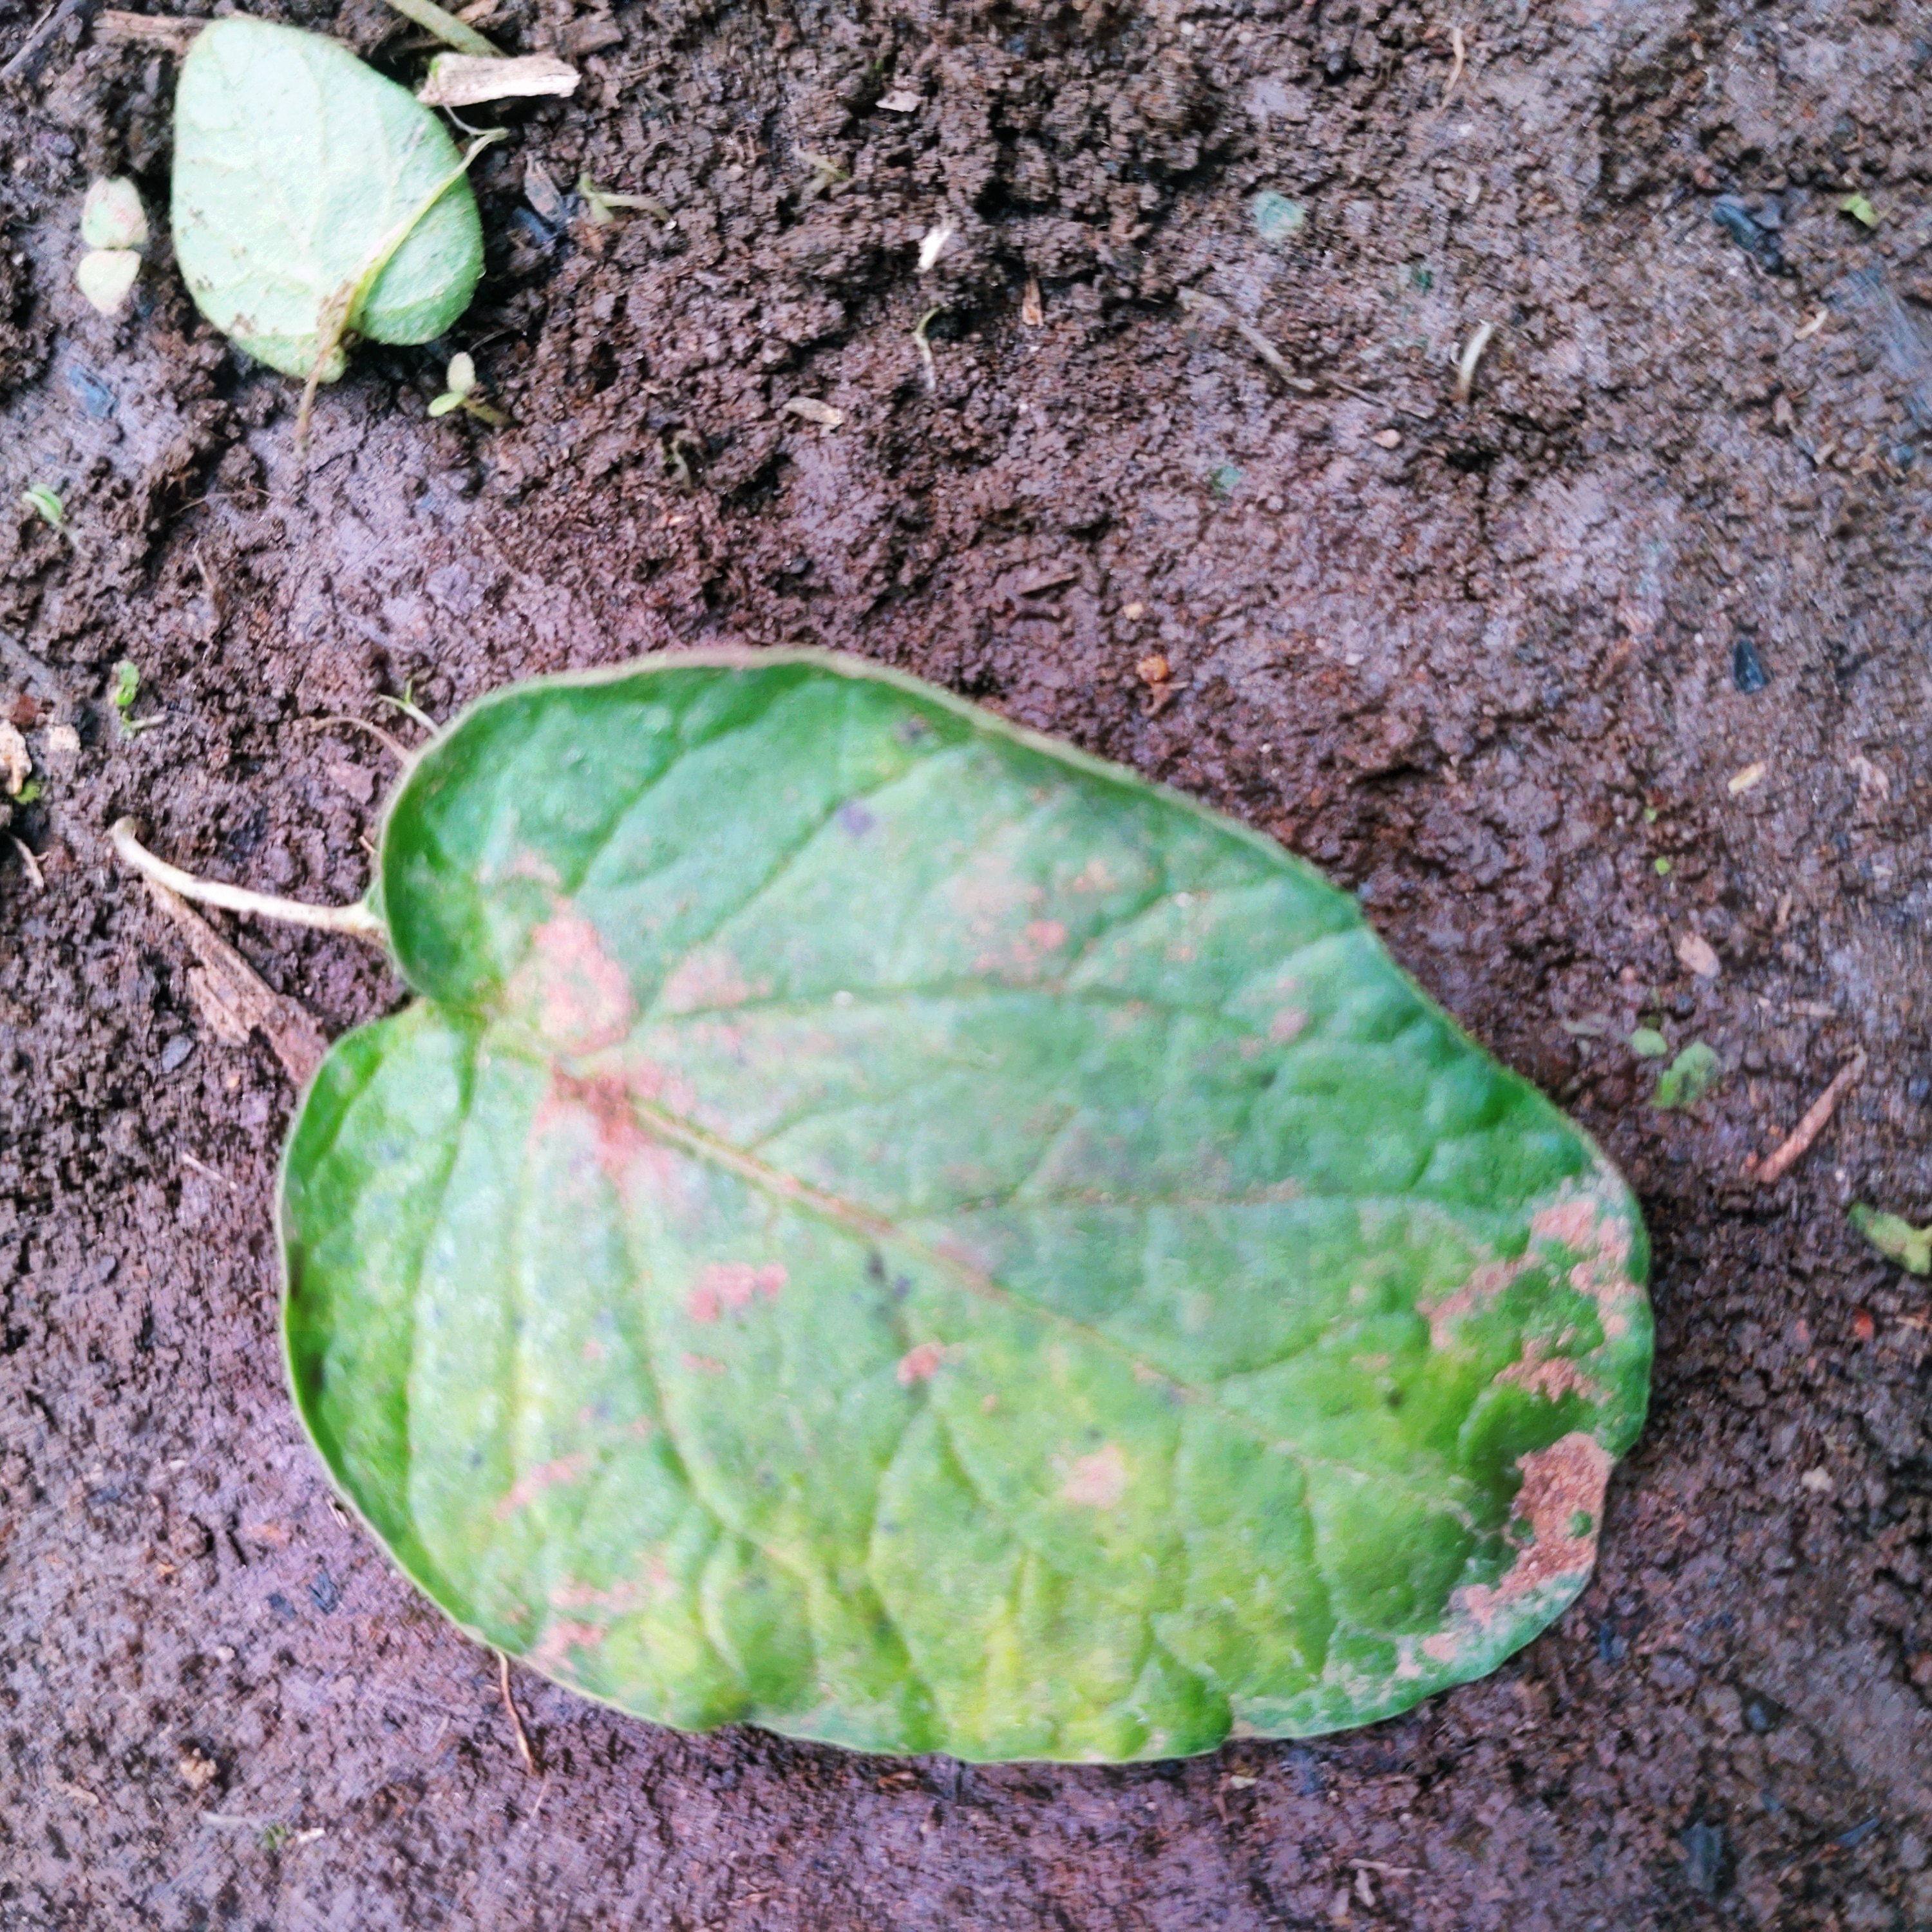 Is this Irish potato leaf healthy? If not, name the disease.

late blight
